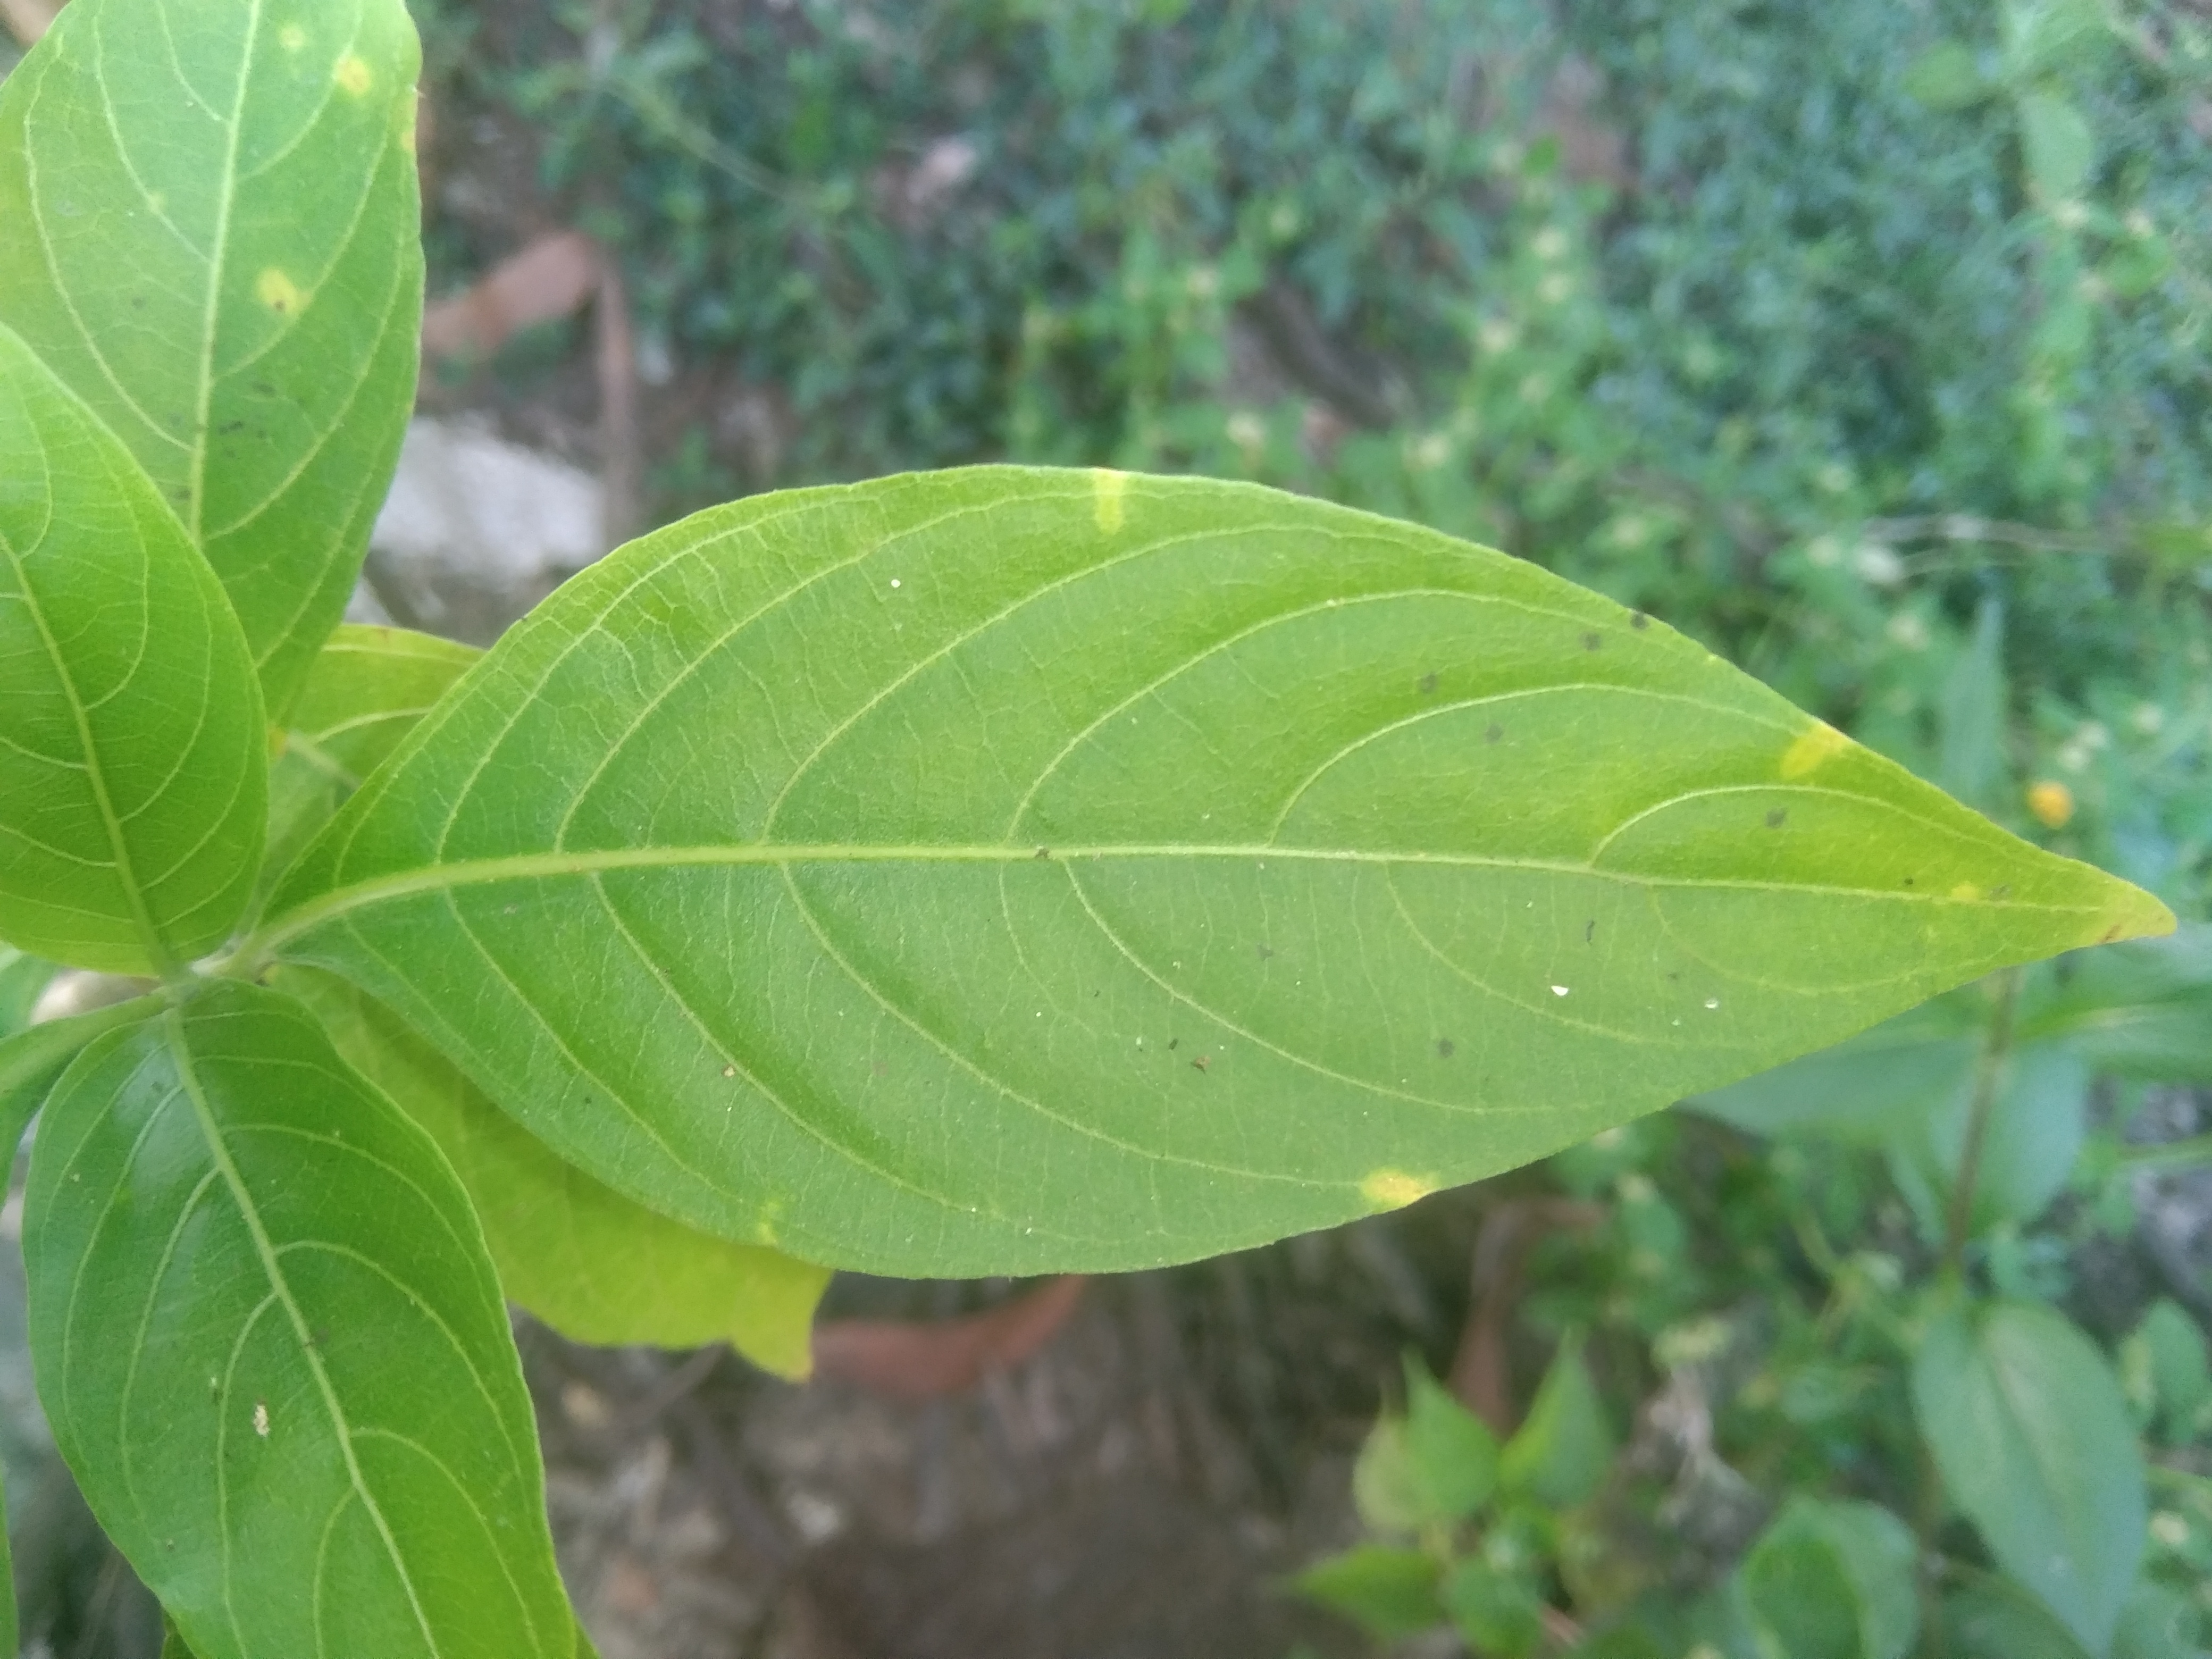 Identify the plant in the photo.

vasaka
